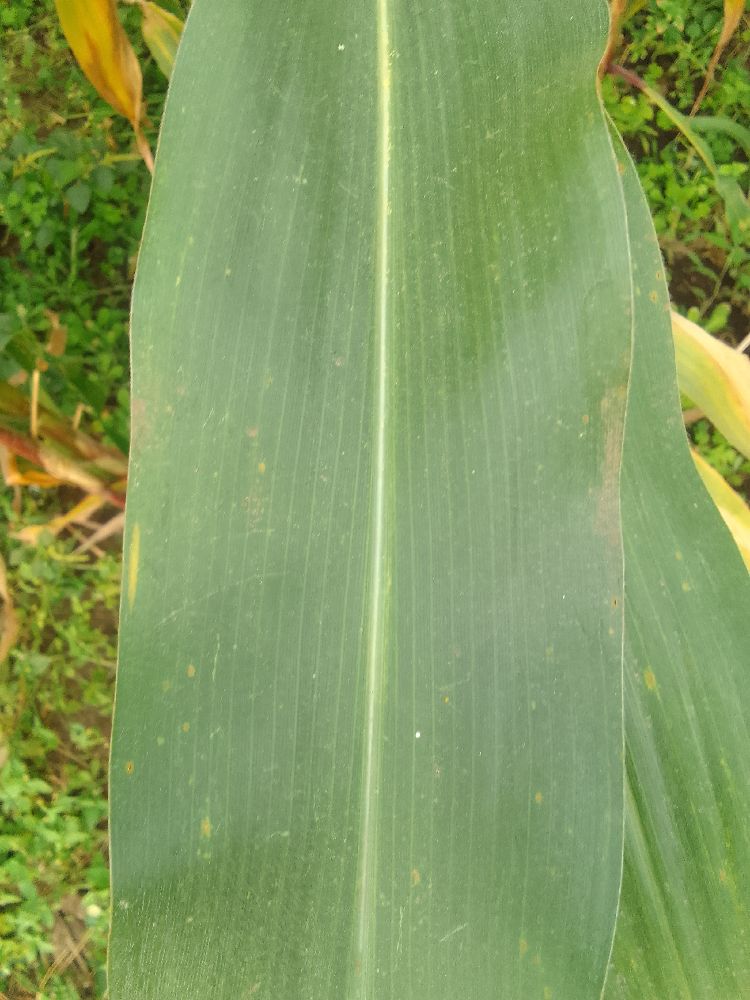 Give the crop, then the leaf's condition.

maize, healthy
